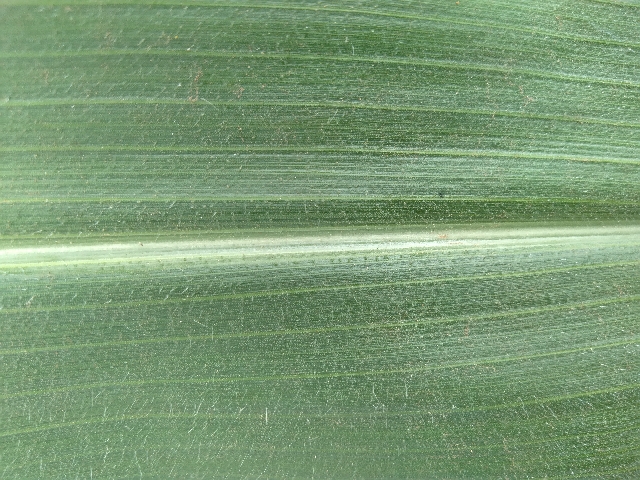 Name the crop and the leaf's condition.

maize, healthy
